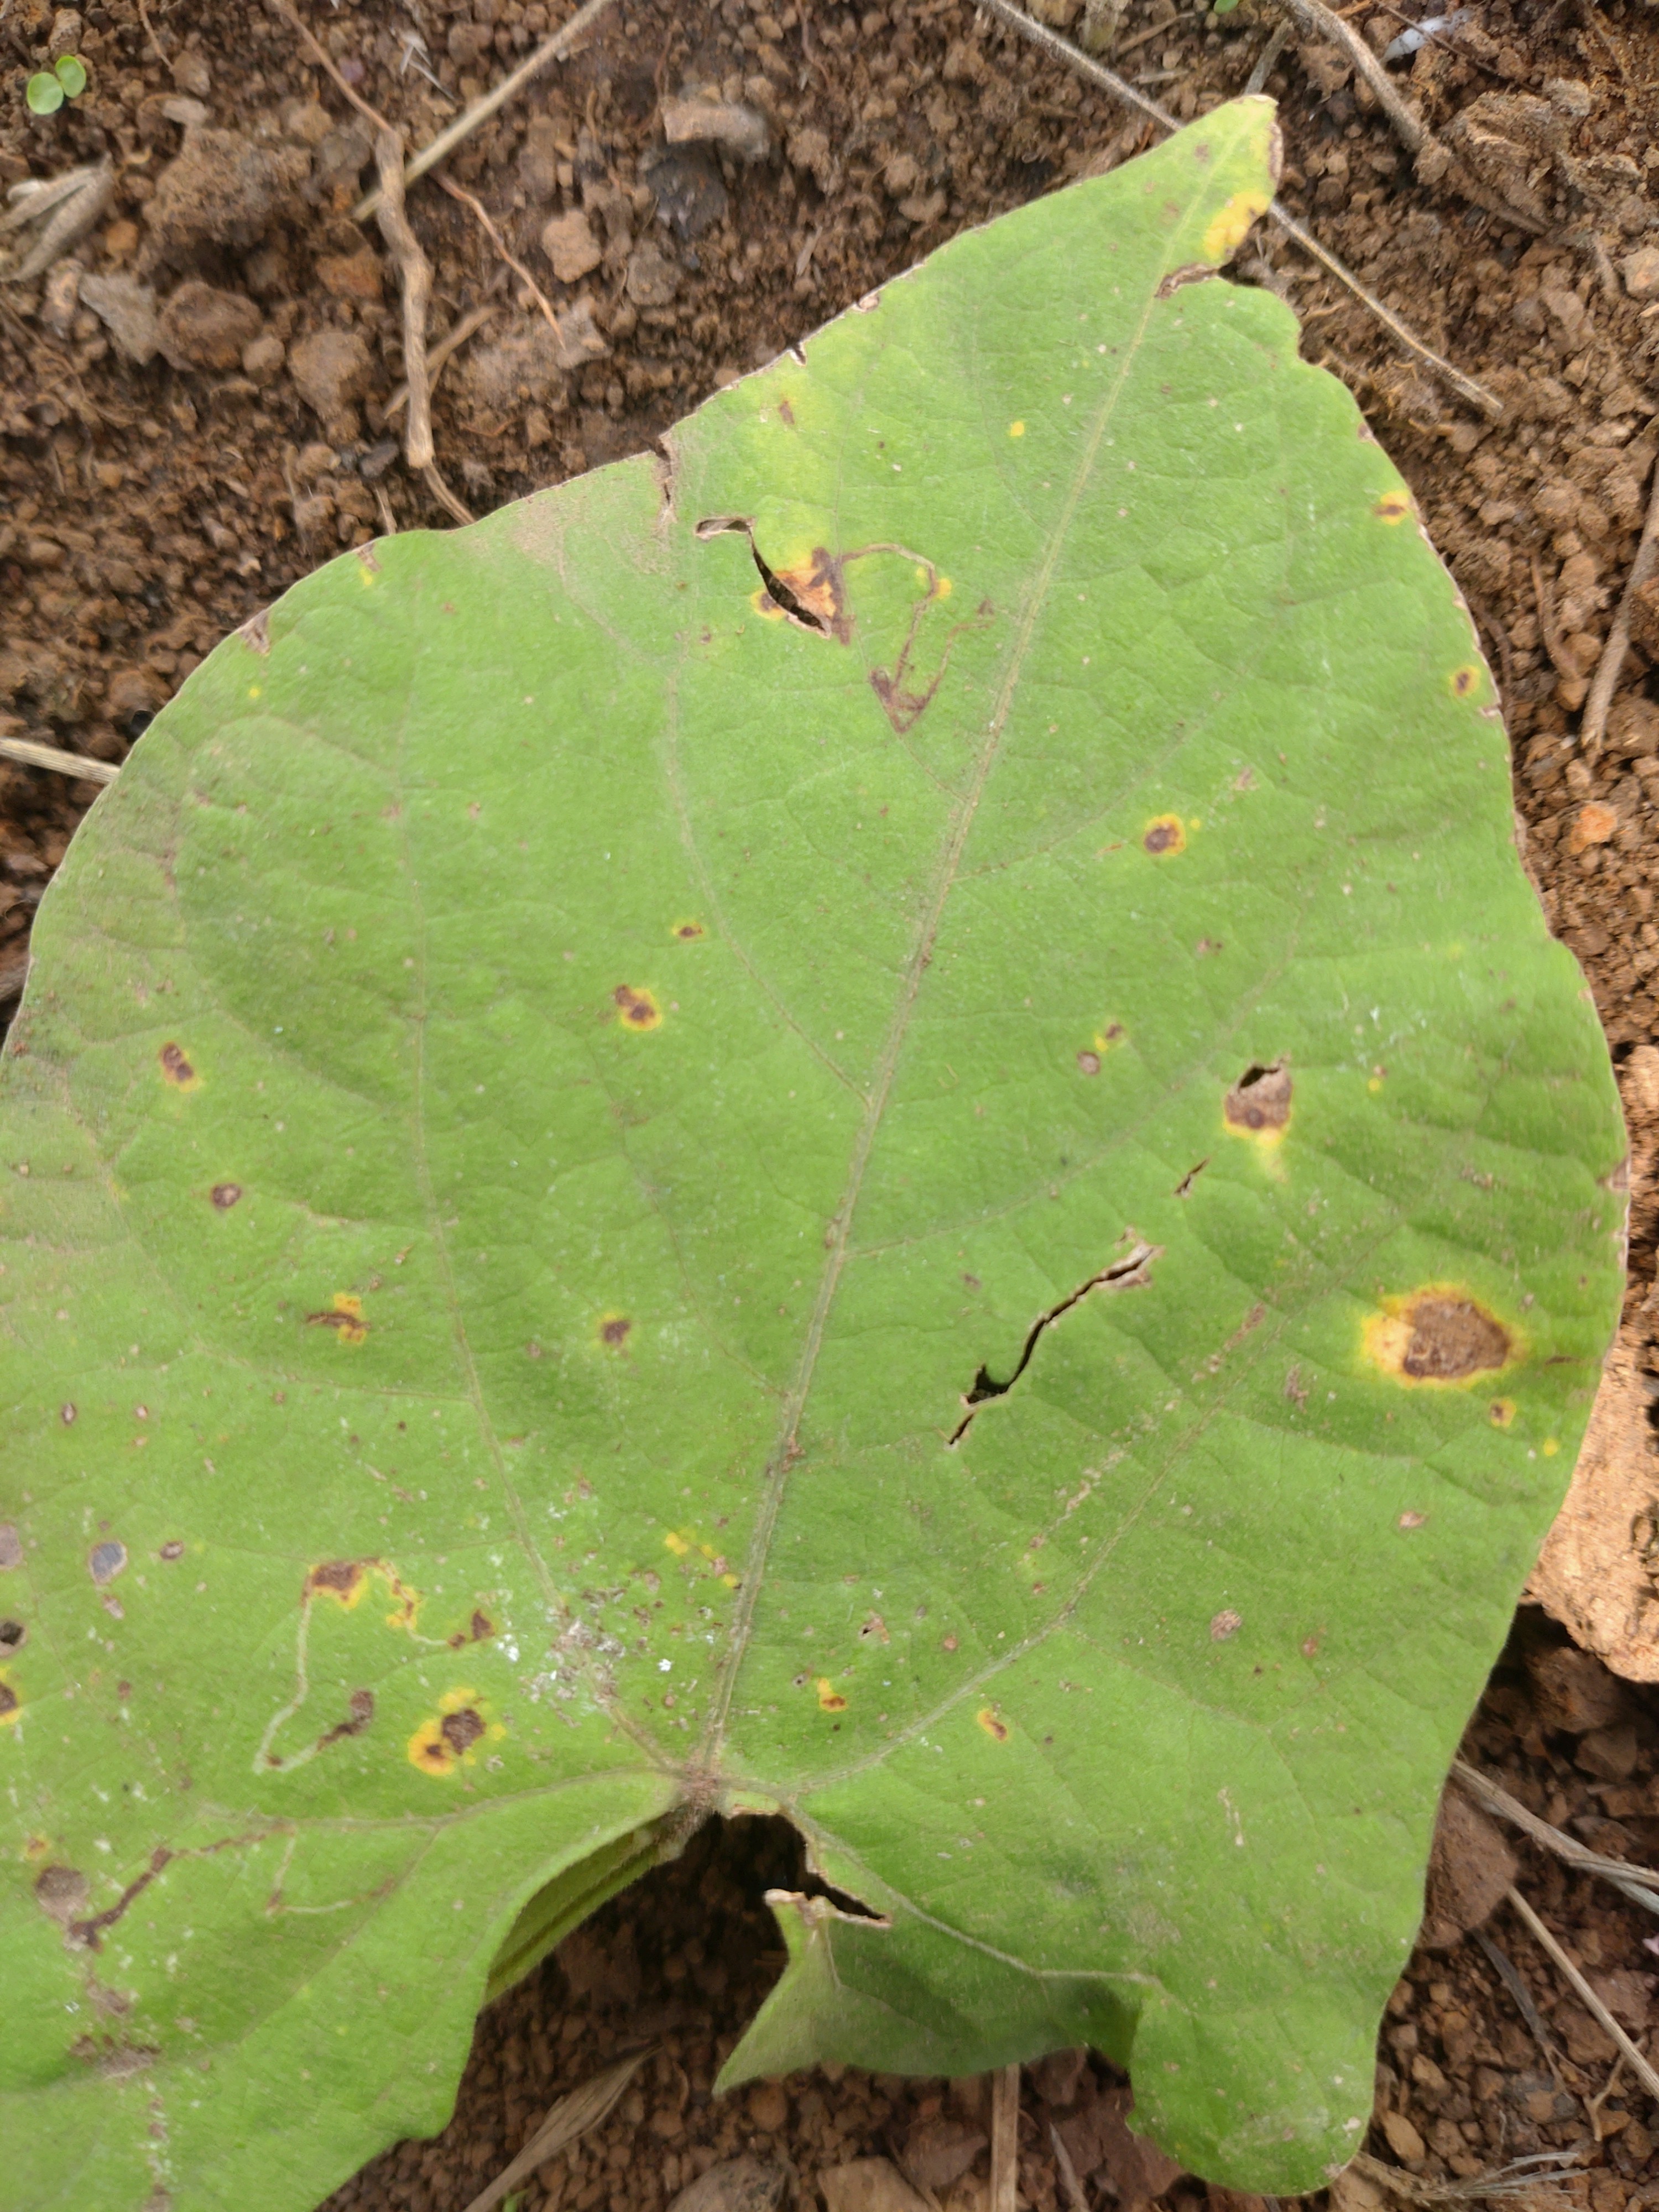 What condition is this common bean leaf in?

rust
